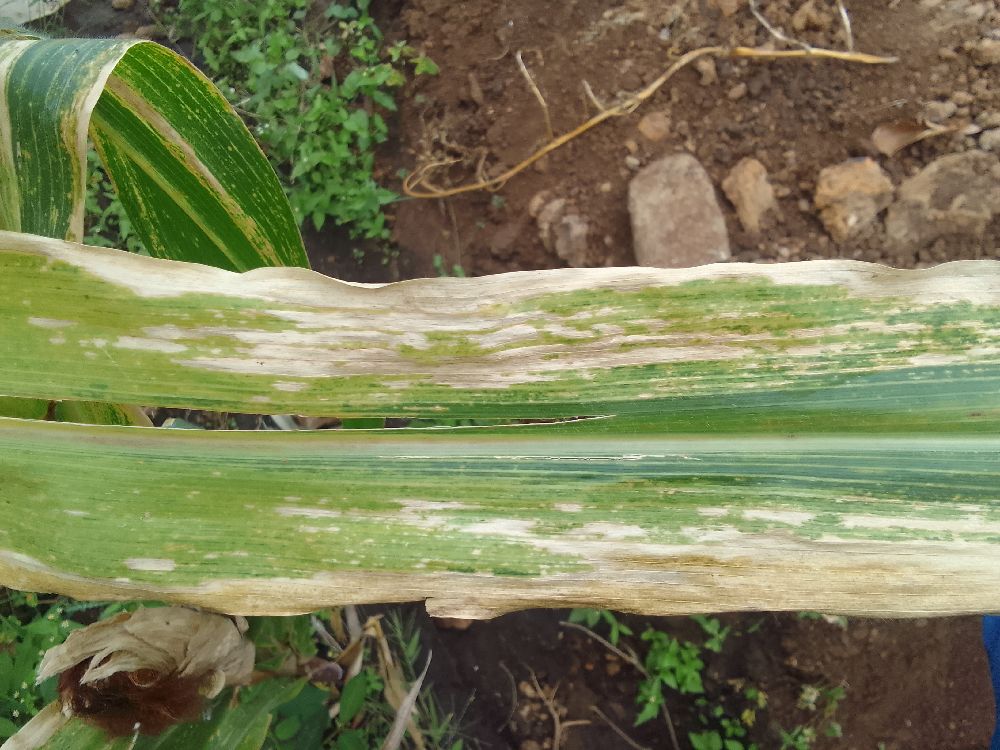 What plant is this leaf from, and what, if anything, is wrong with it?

maize, maize lethal necrosis
